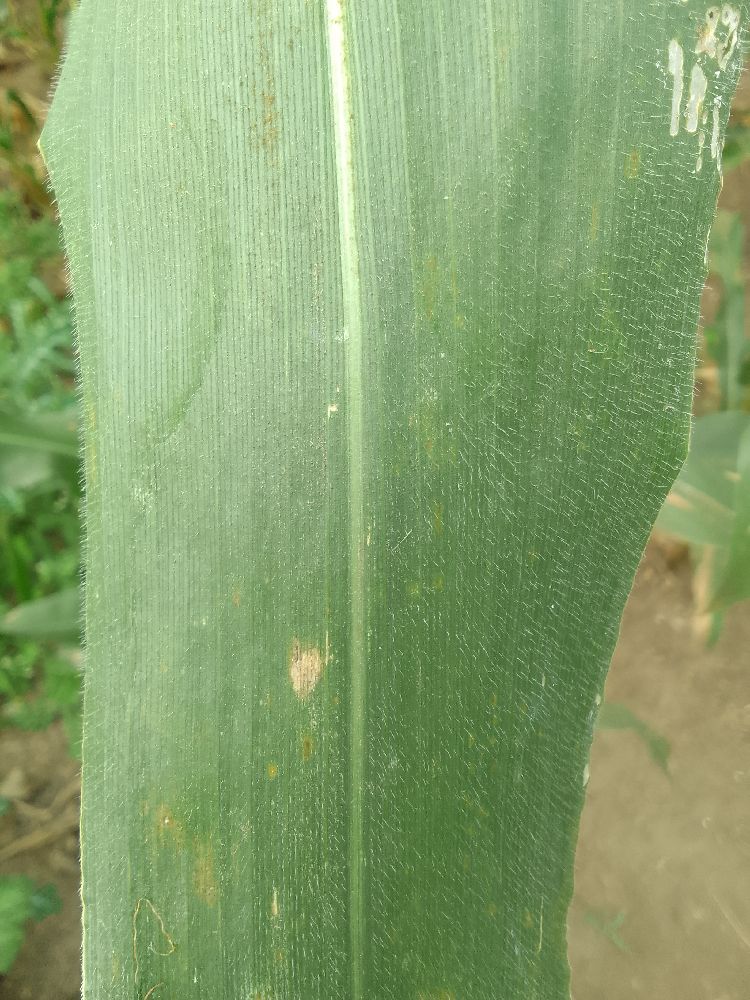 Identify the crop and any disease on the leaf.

maize, healthy
